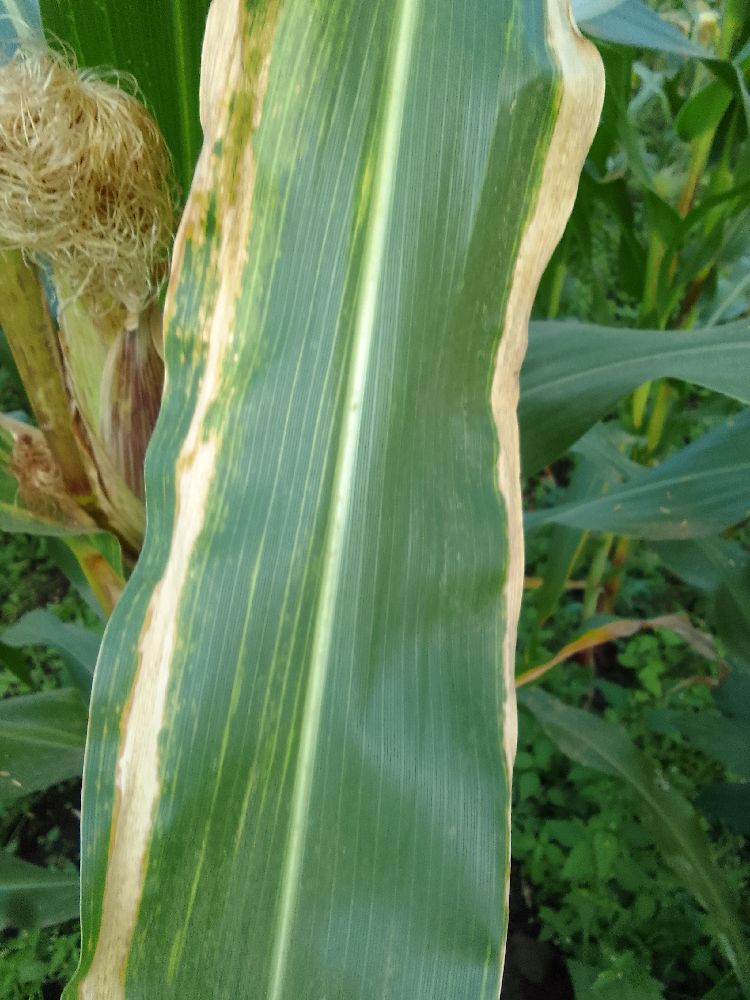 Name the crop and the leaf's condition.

maize, maize lethal necrosis
